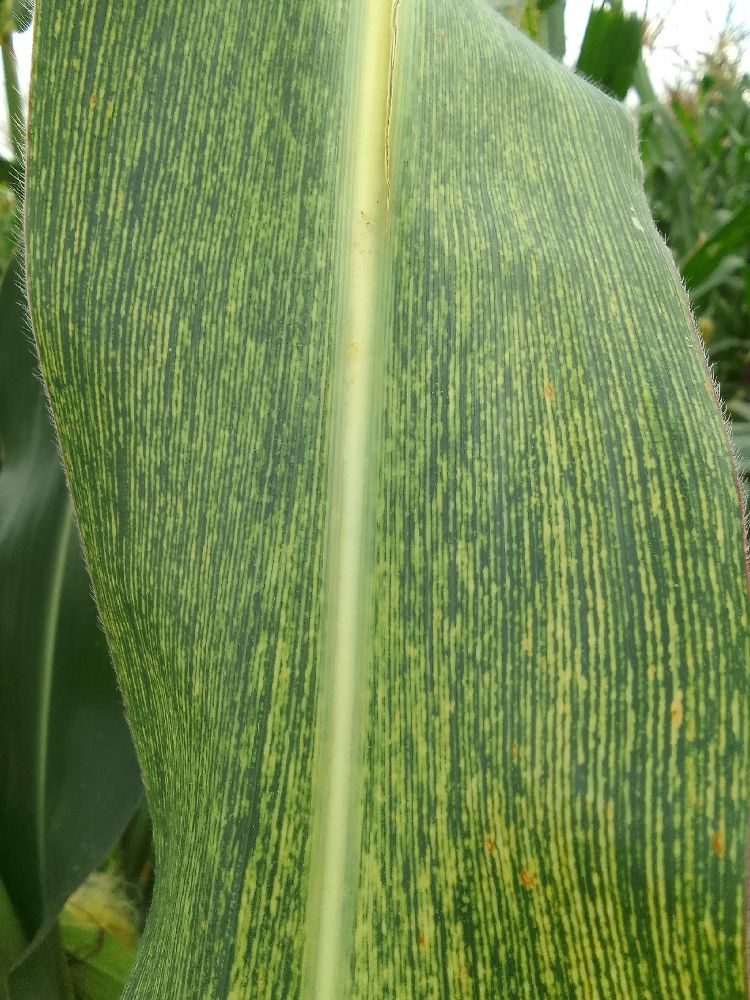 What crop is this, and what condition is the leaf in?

maize, maize streak virus
